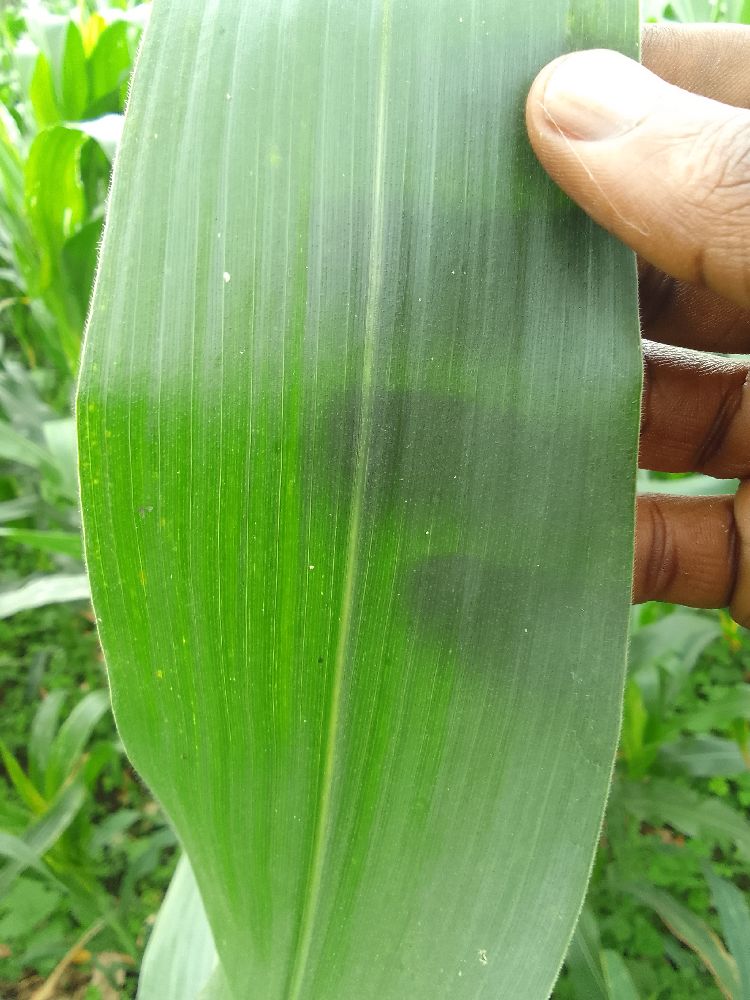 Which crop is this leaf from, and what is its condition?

maize, healthy
